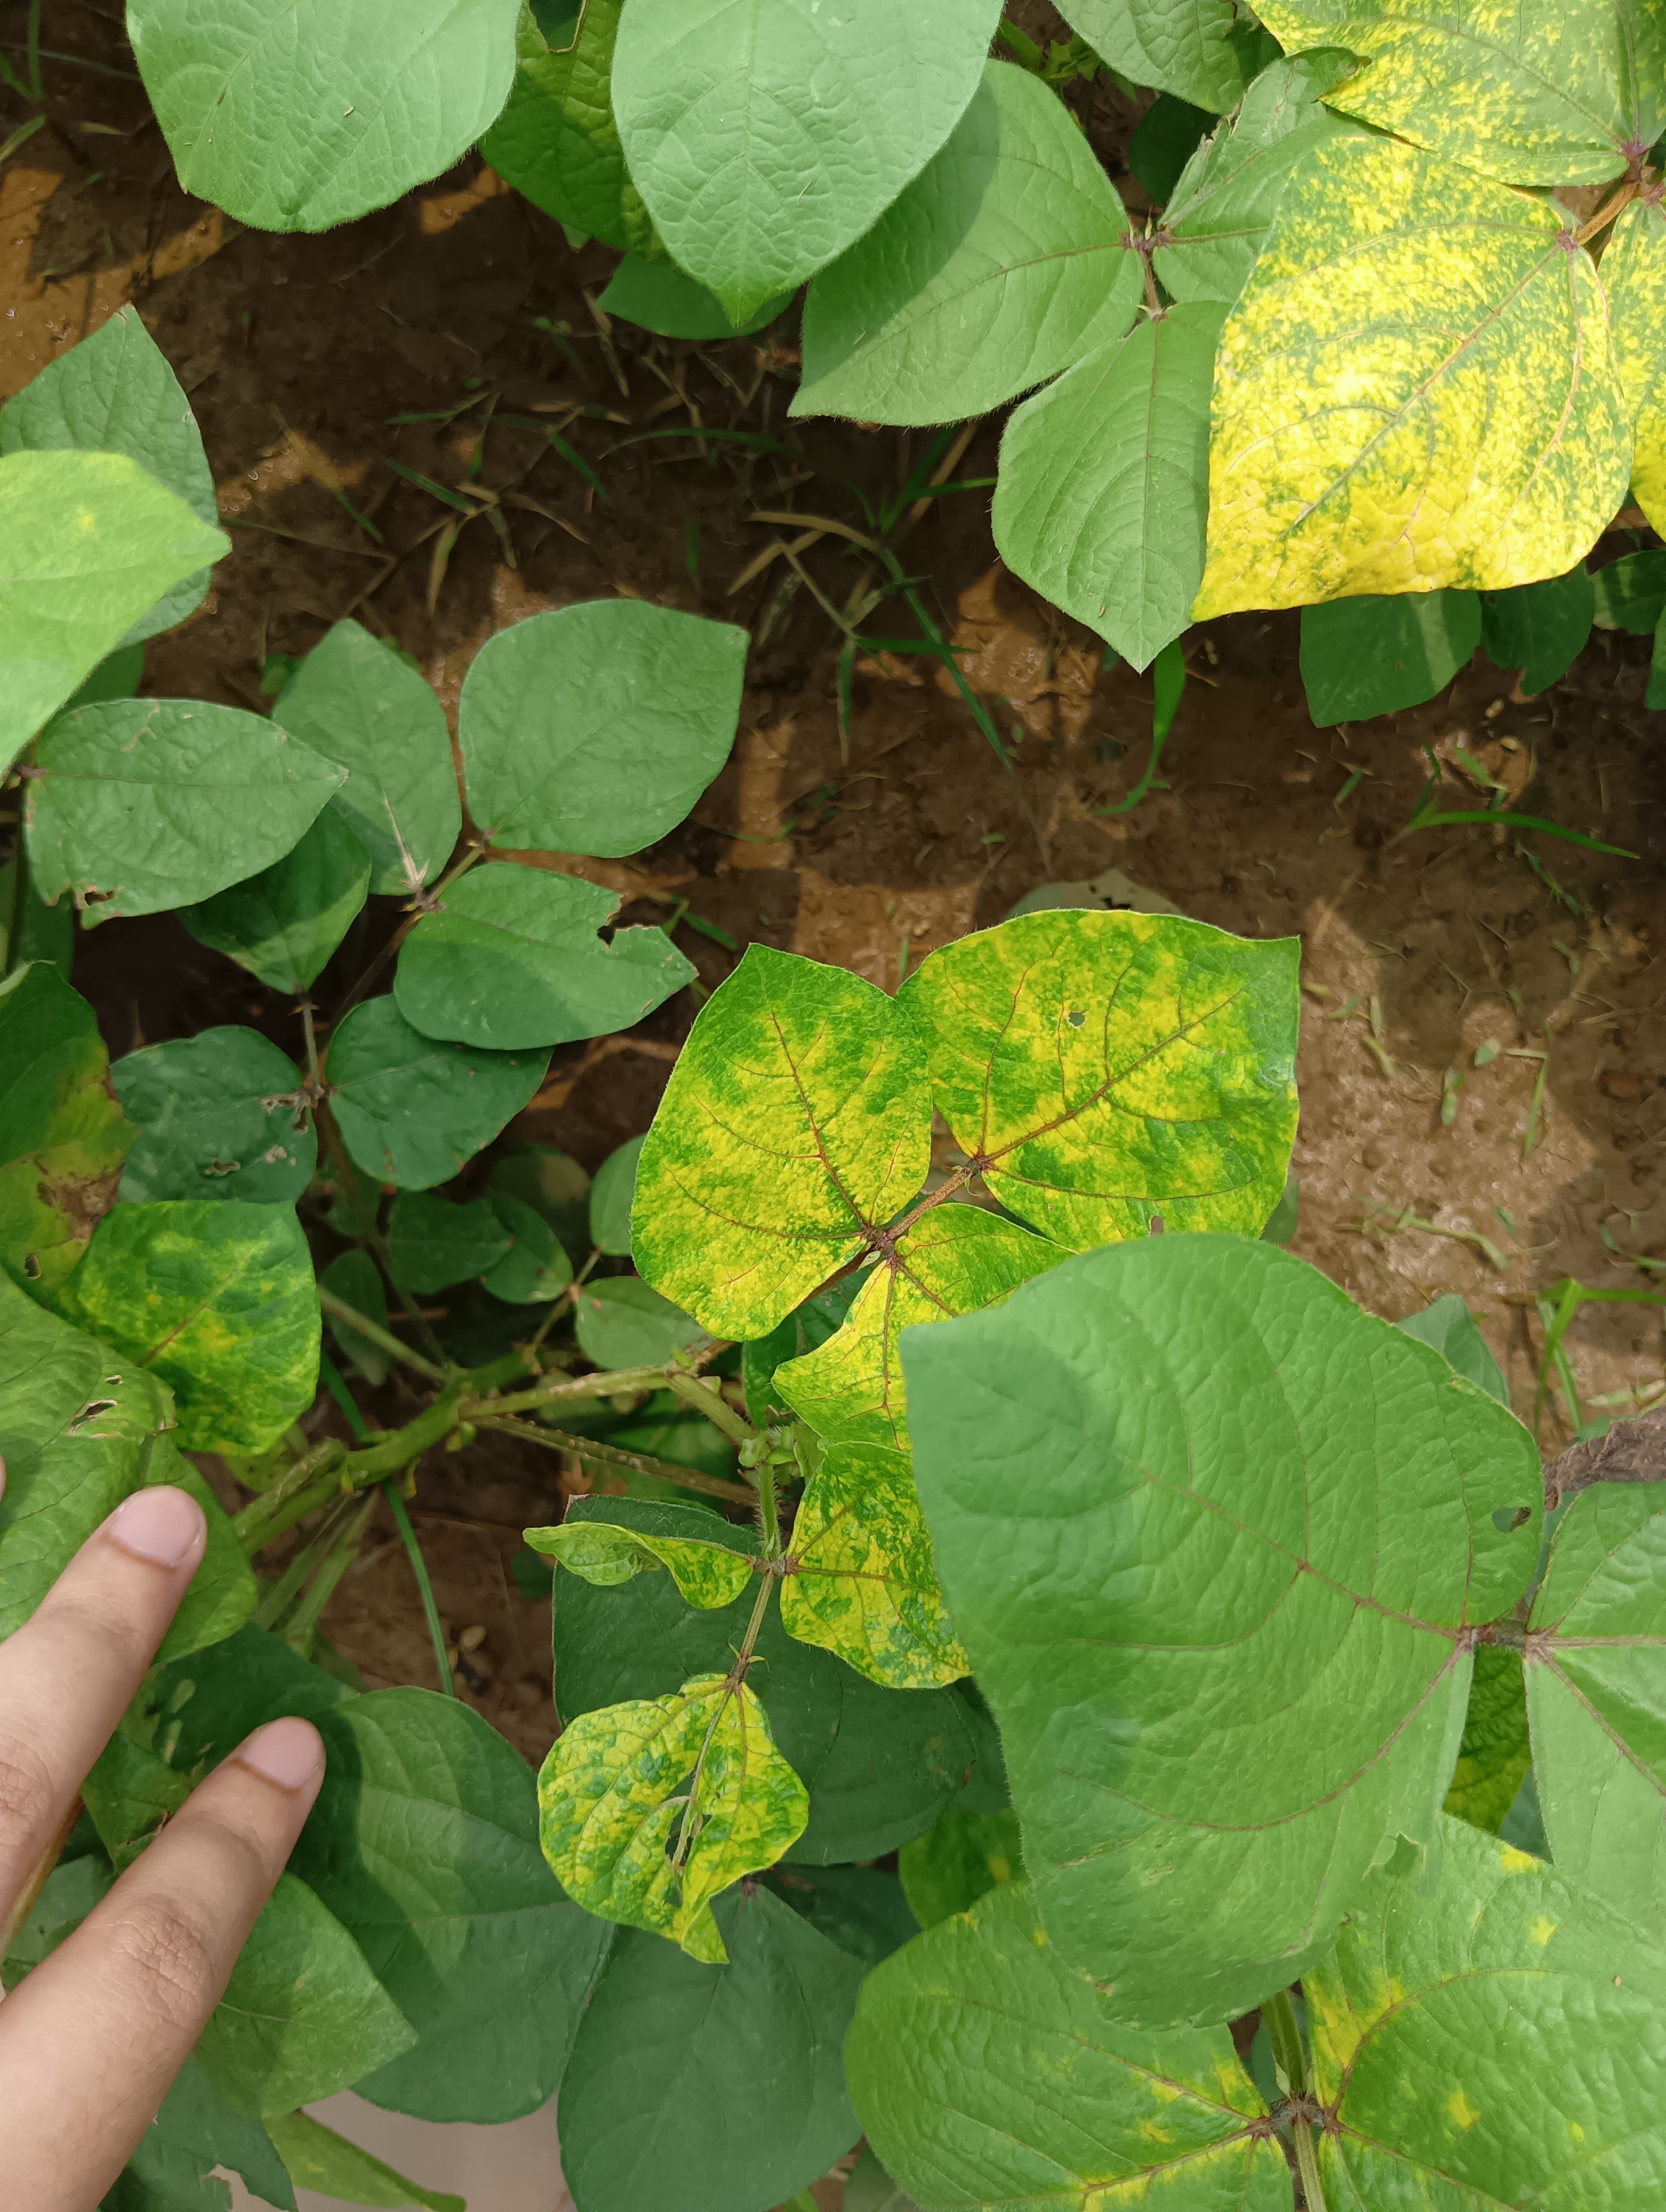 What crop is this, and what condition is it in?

mungbean, yellow mosaic
